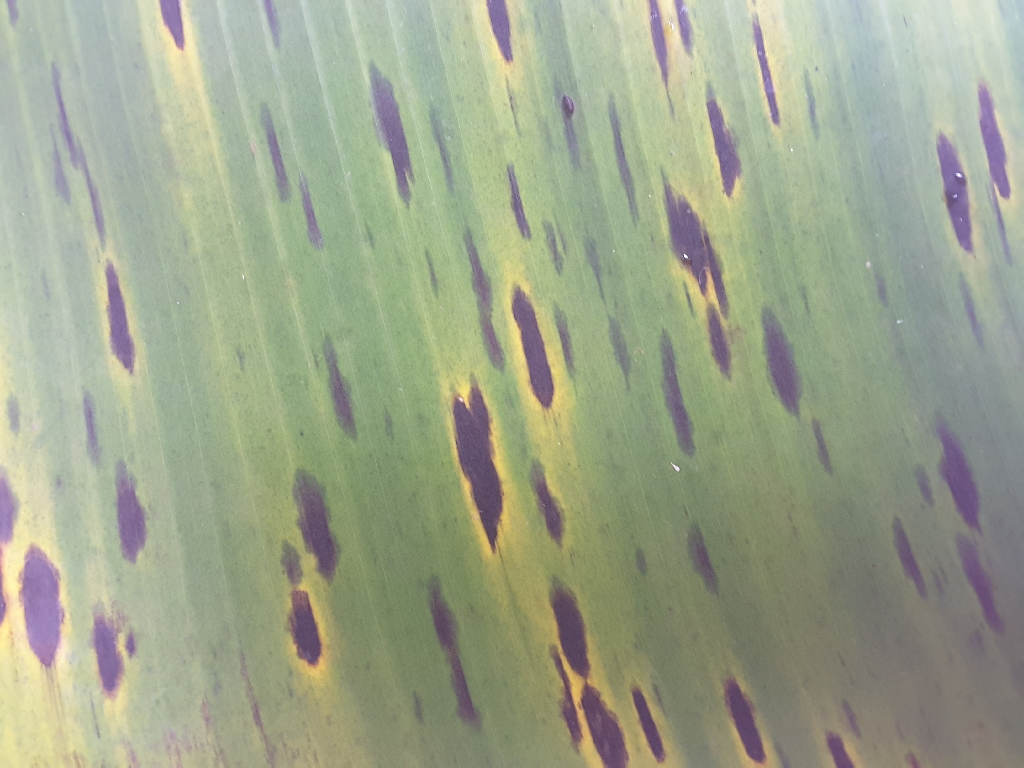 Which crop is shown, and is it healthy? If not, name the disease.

banana, black sigatoka
